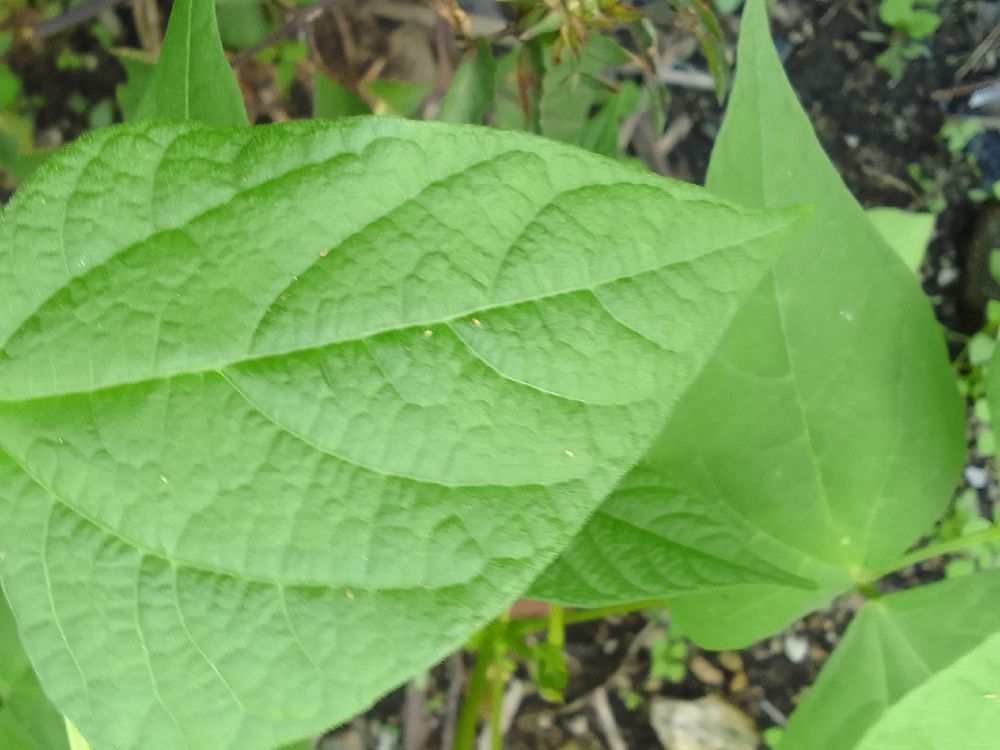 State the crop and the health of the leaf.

common bean, healthy
